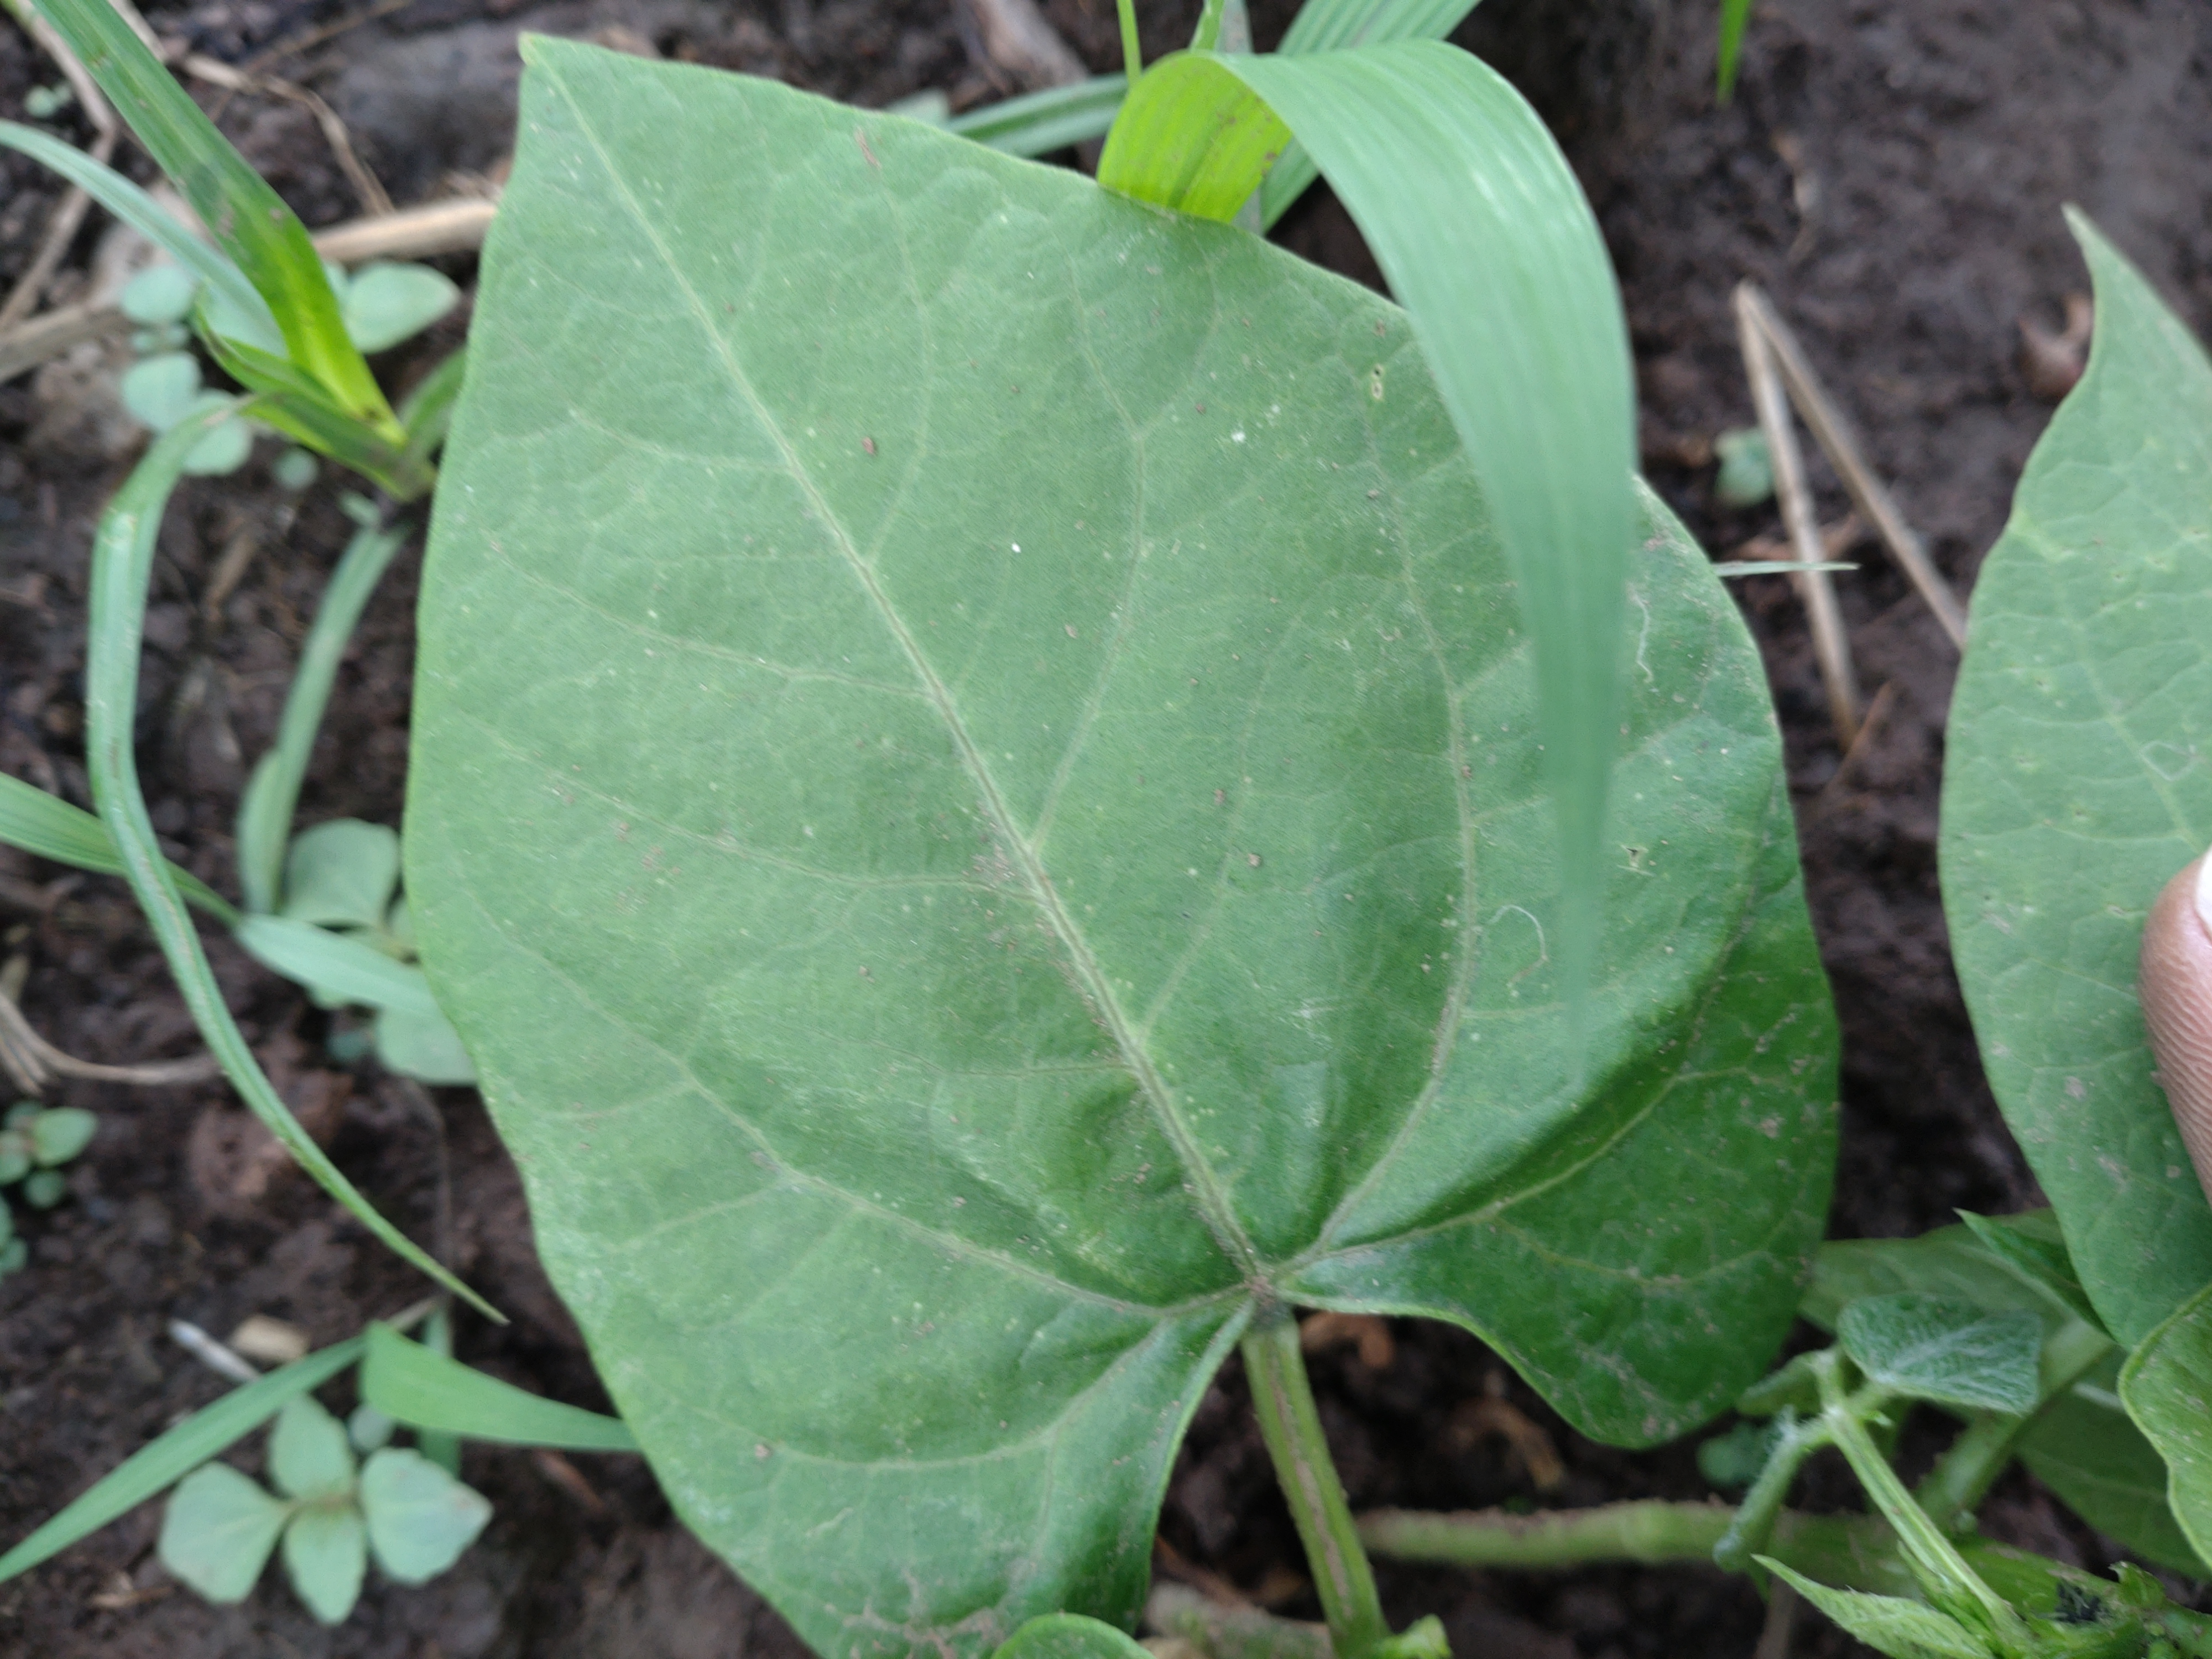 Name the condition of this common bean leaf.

healthy
